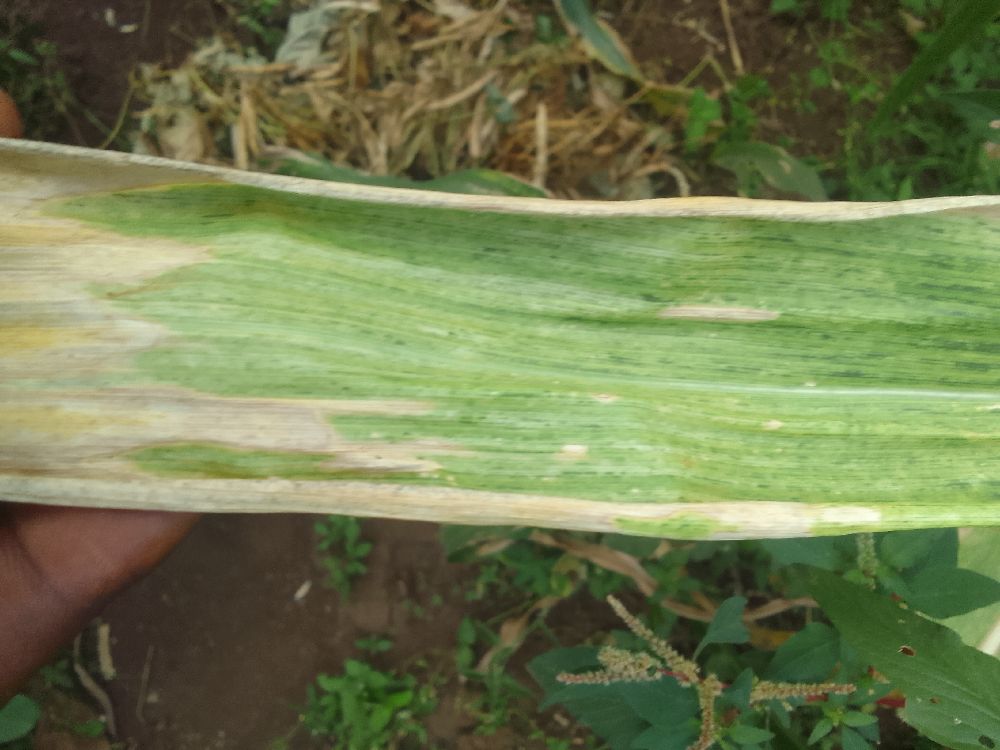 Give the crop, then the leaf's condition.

maize, maize lethal necrosis
